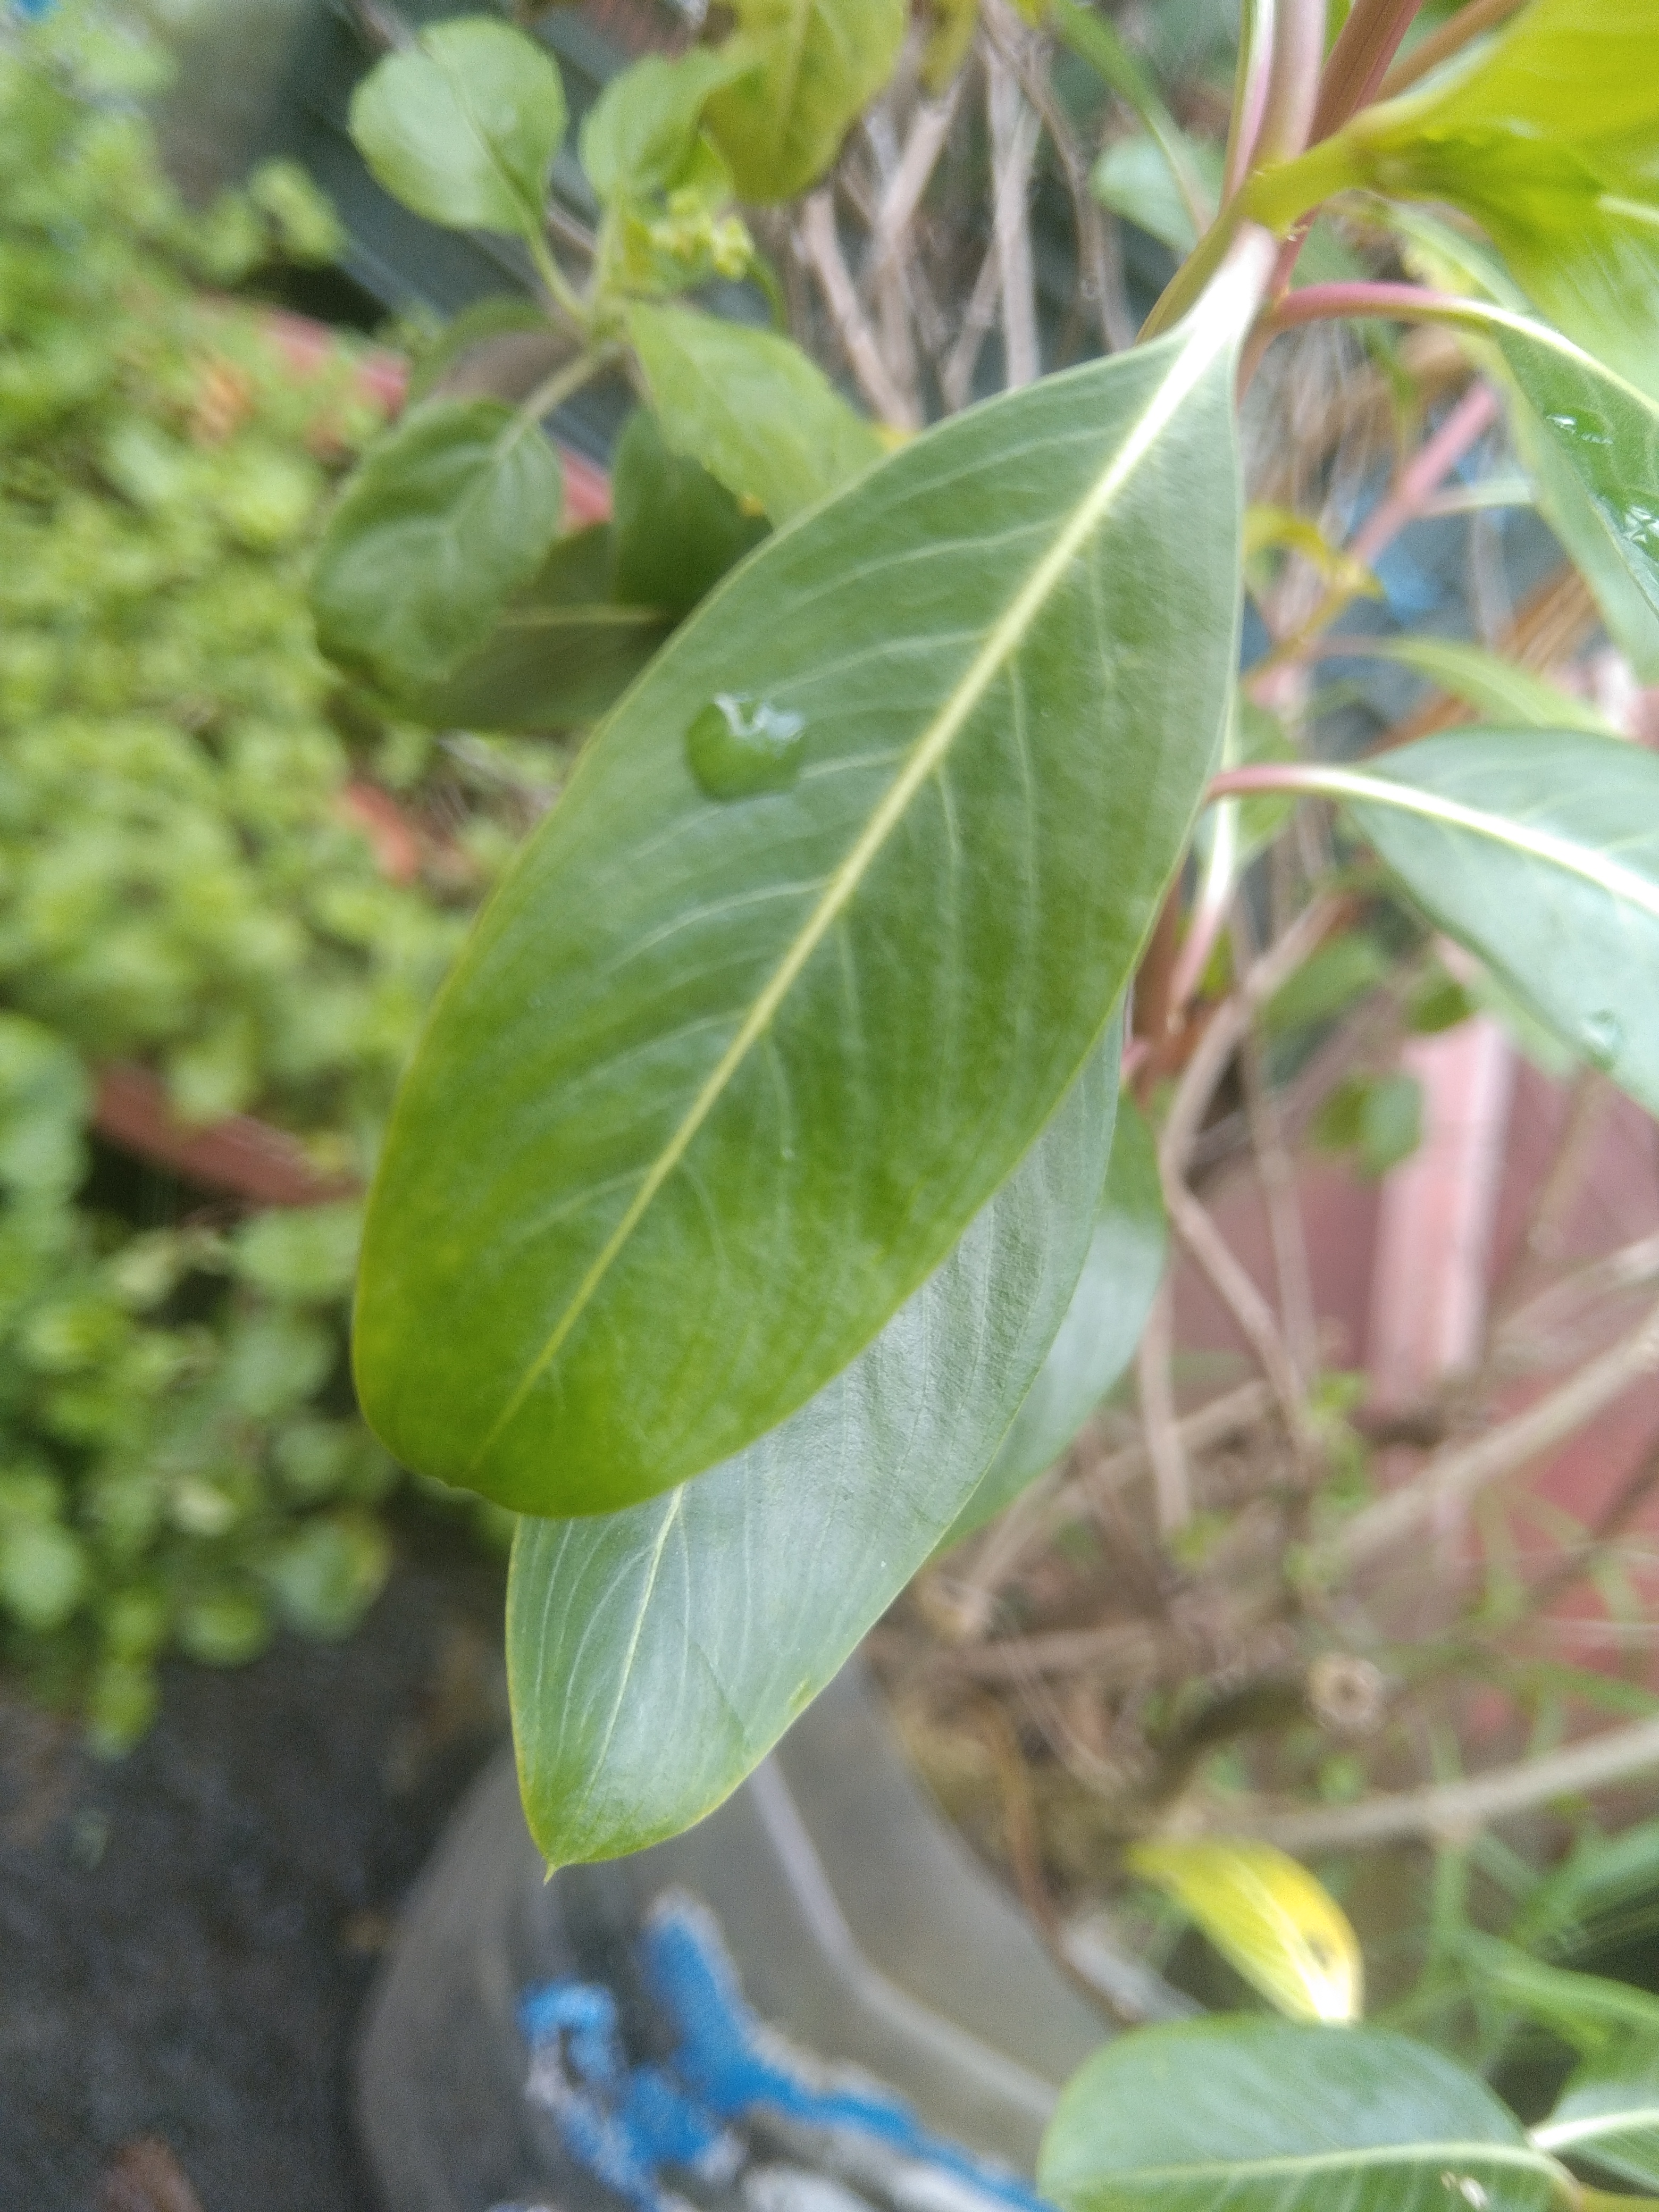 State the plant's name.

rose periwinkle
